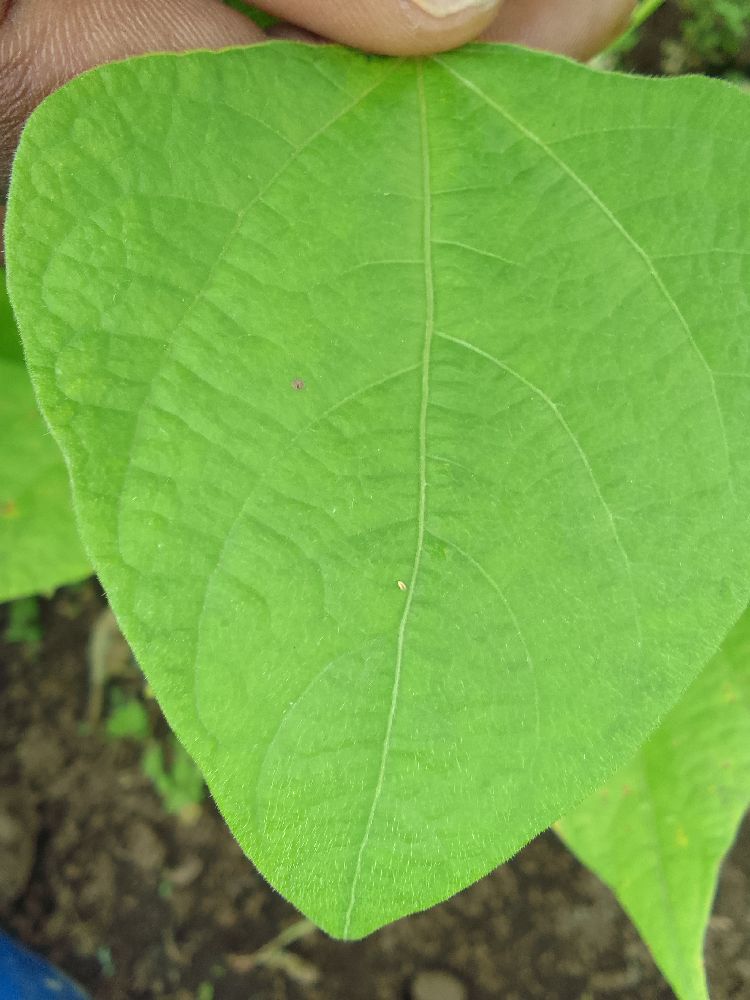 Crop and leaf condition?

common bean, healthy
